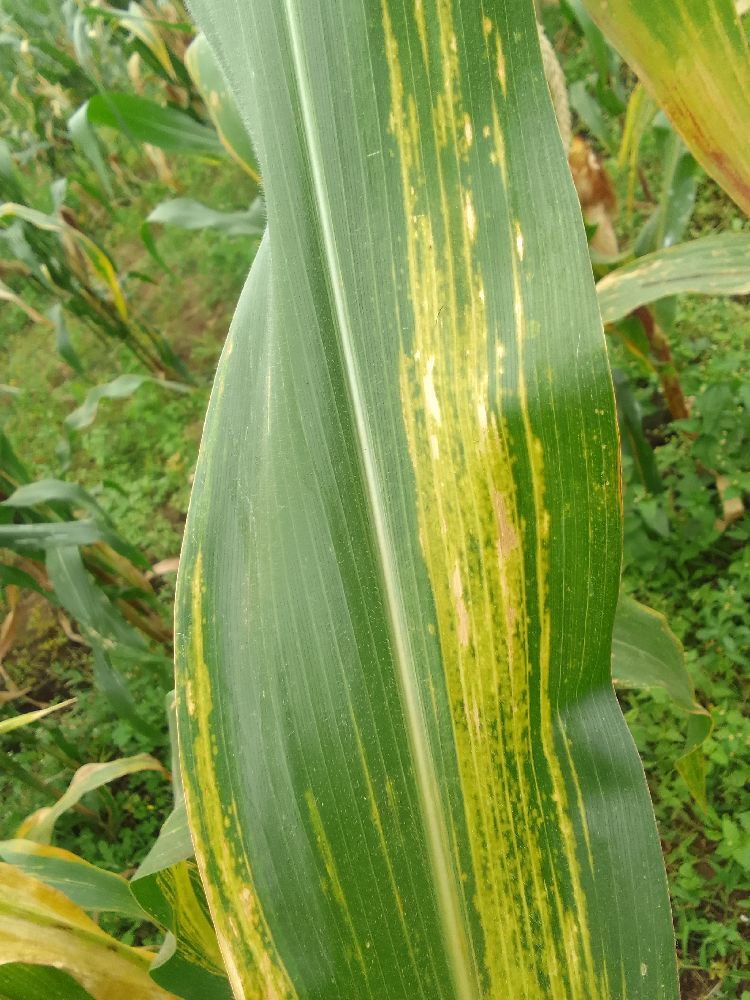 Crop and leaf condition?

maize, maize lethal necrosis
